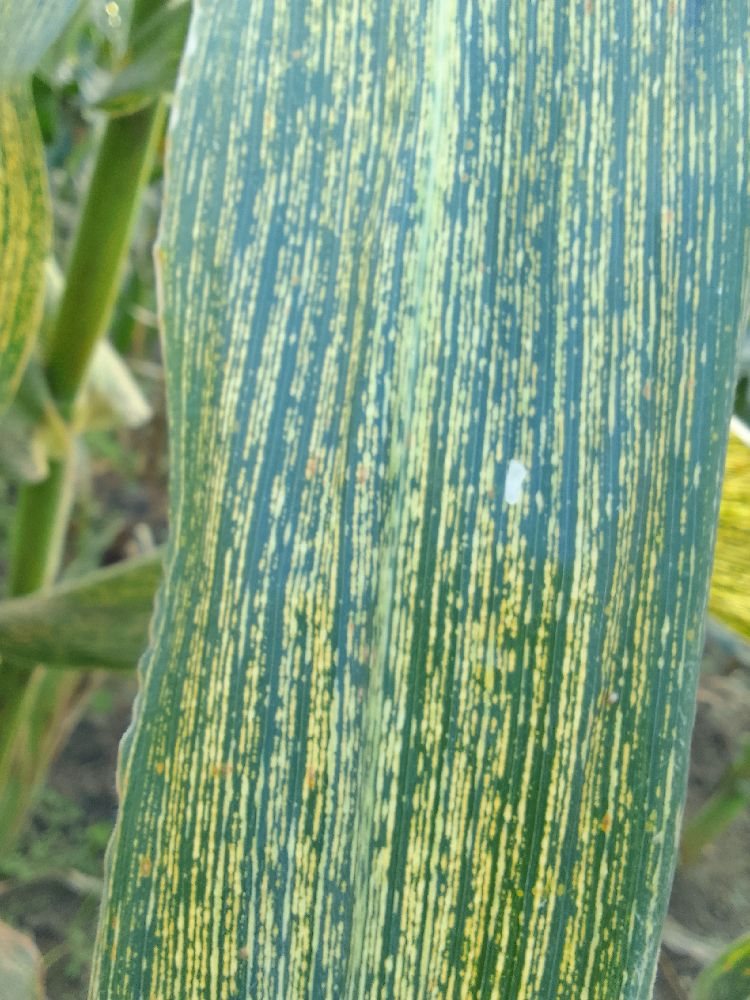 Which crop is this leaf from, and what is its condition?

maize, maize streak virus
